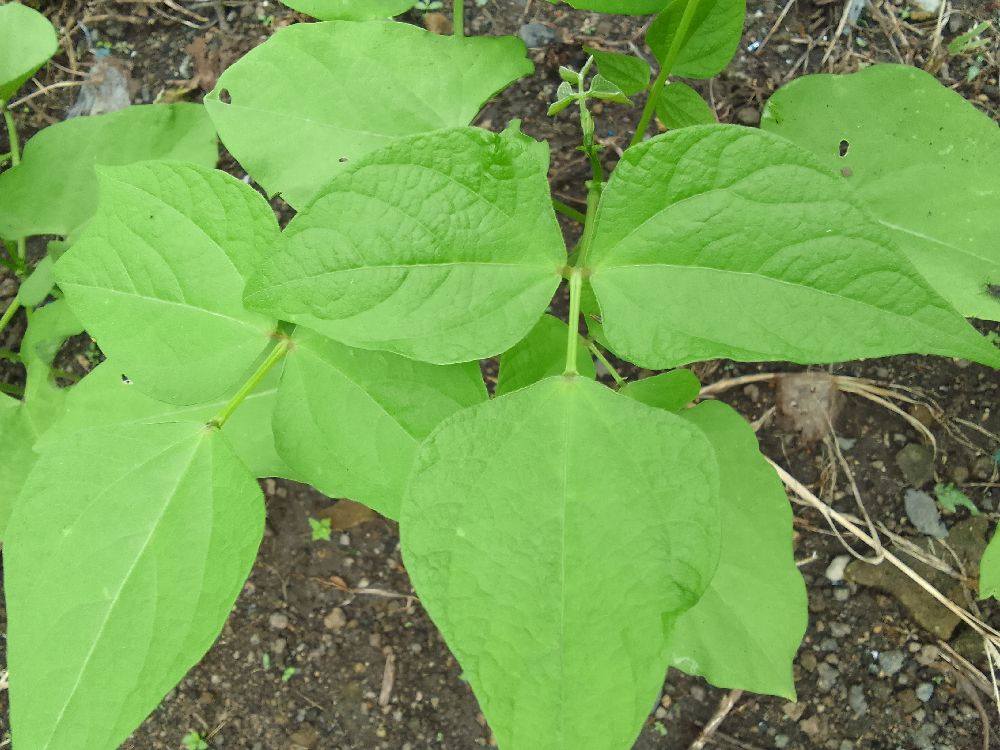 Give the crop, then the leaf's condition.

common bean, healthy
